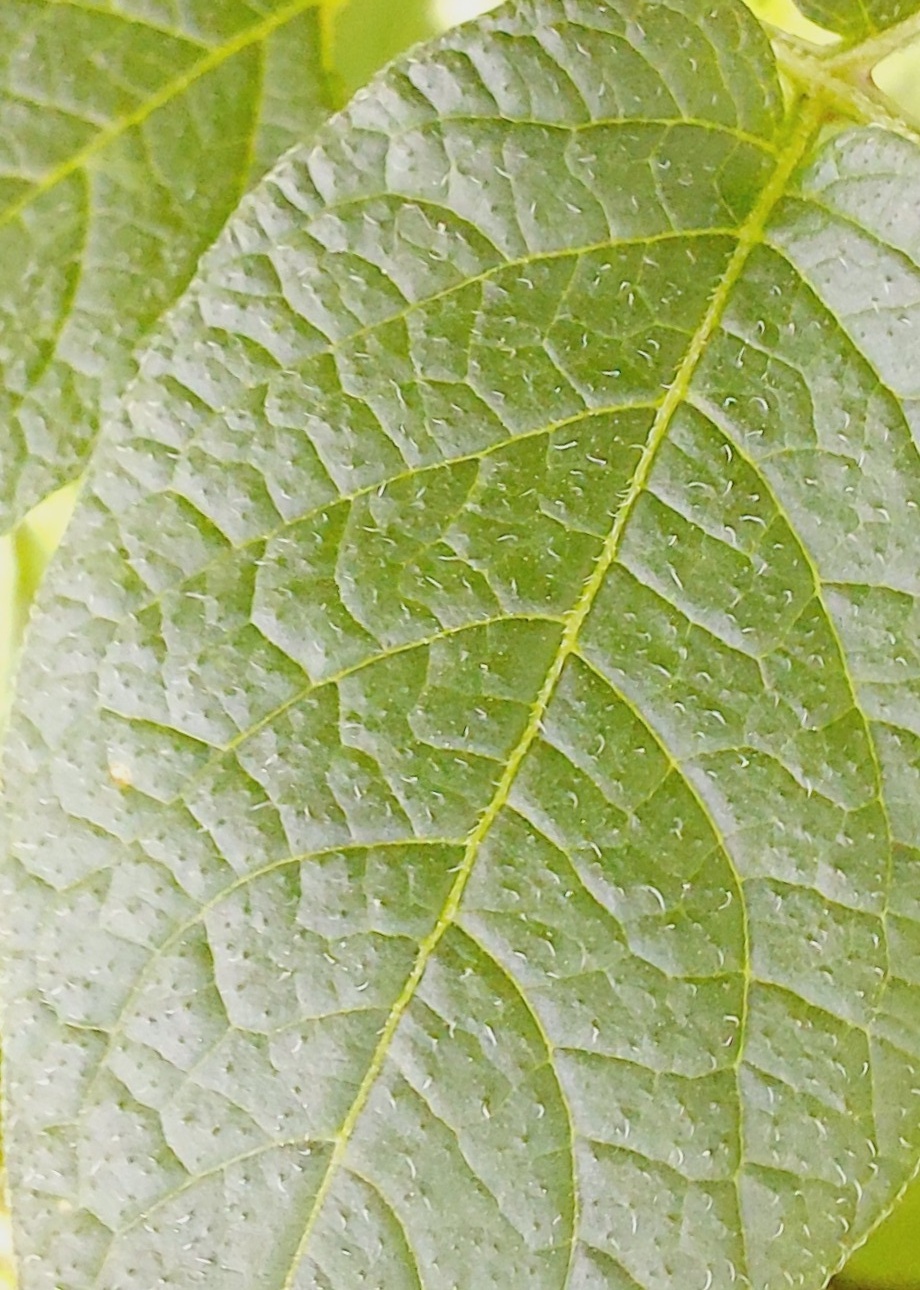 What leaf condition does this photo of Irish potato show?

healthy
